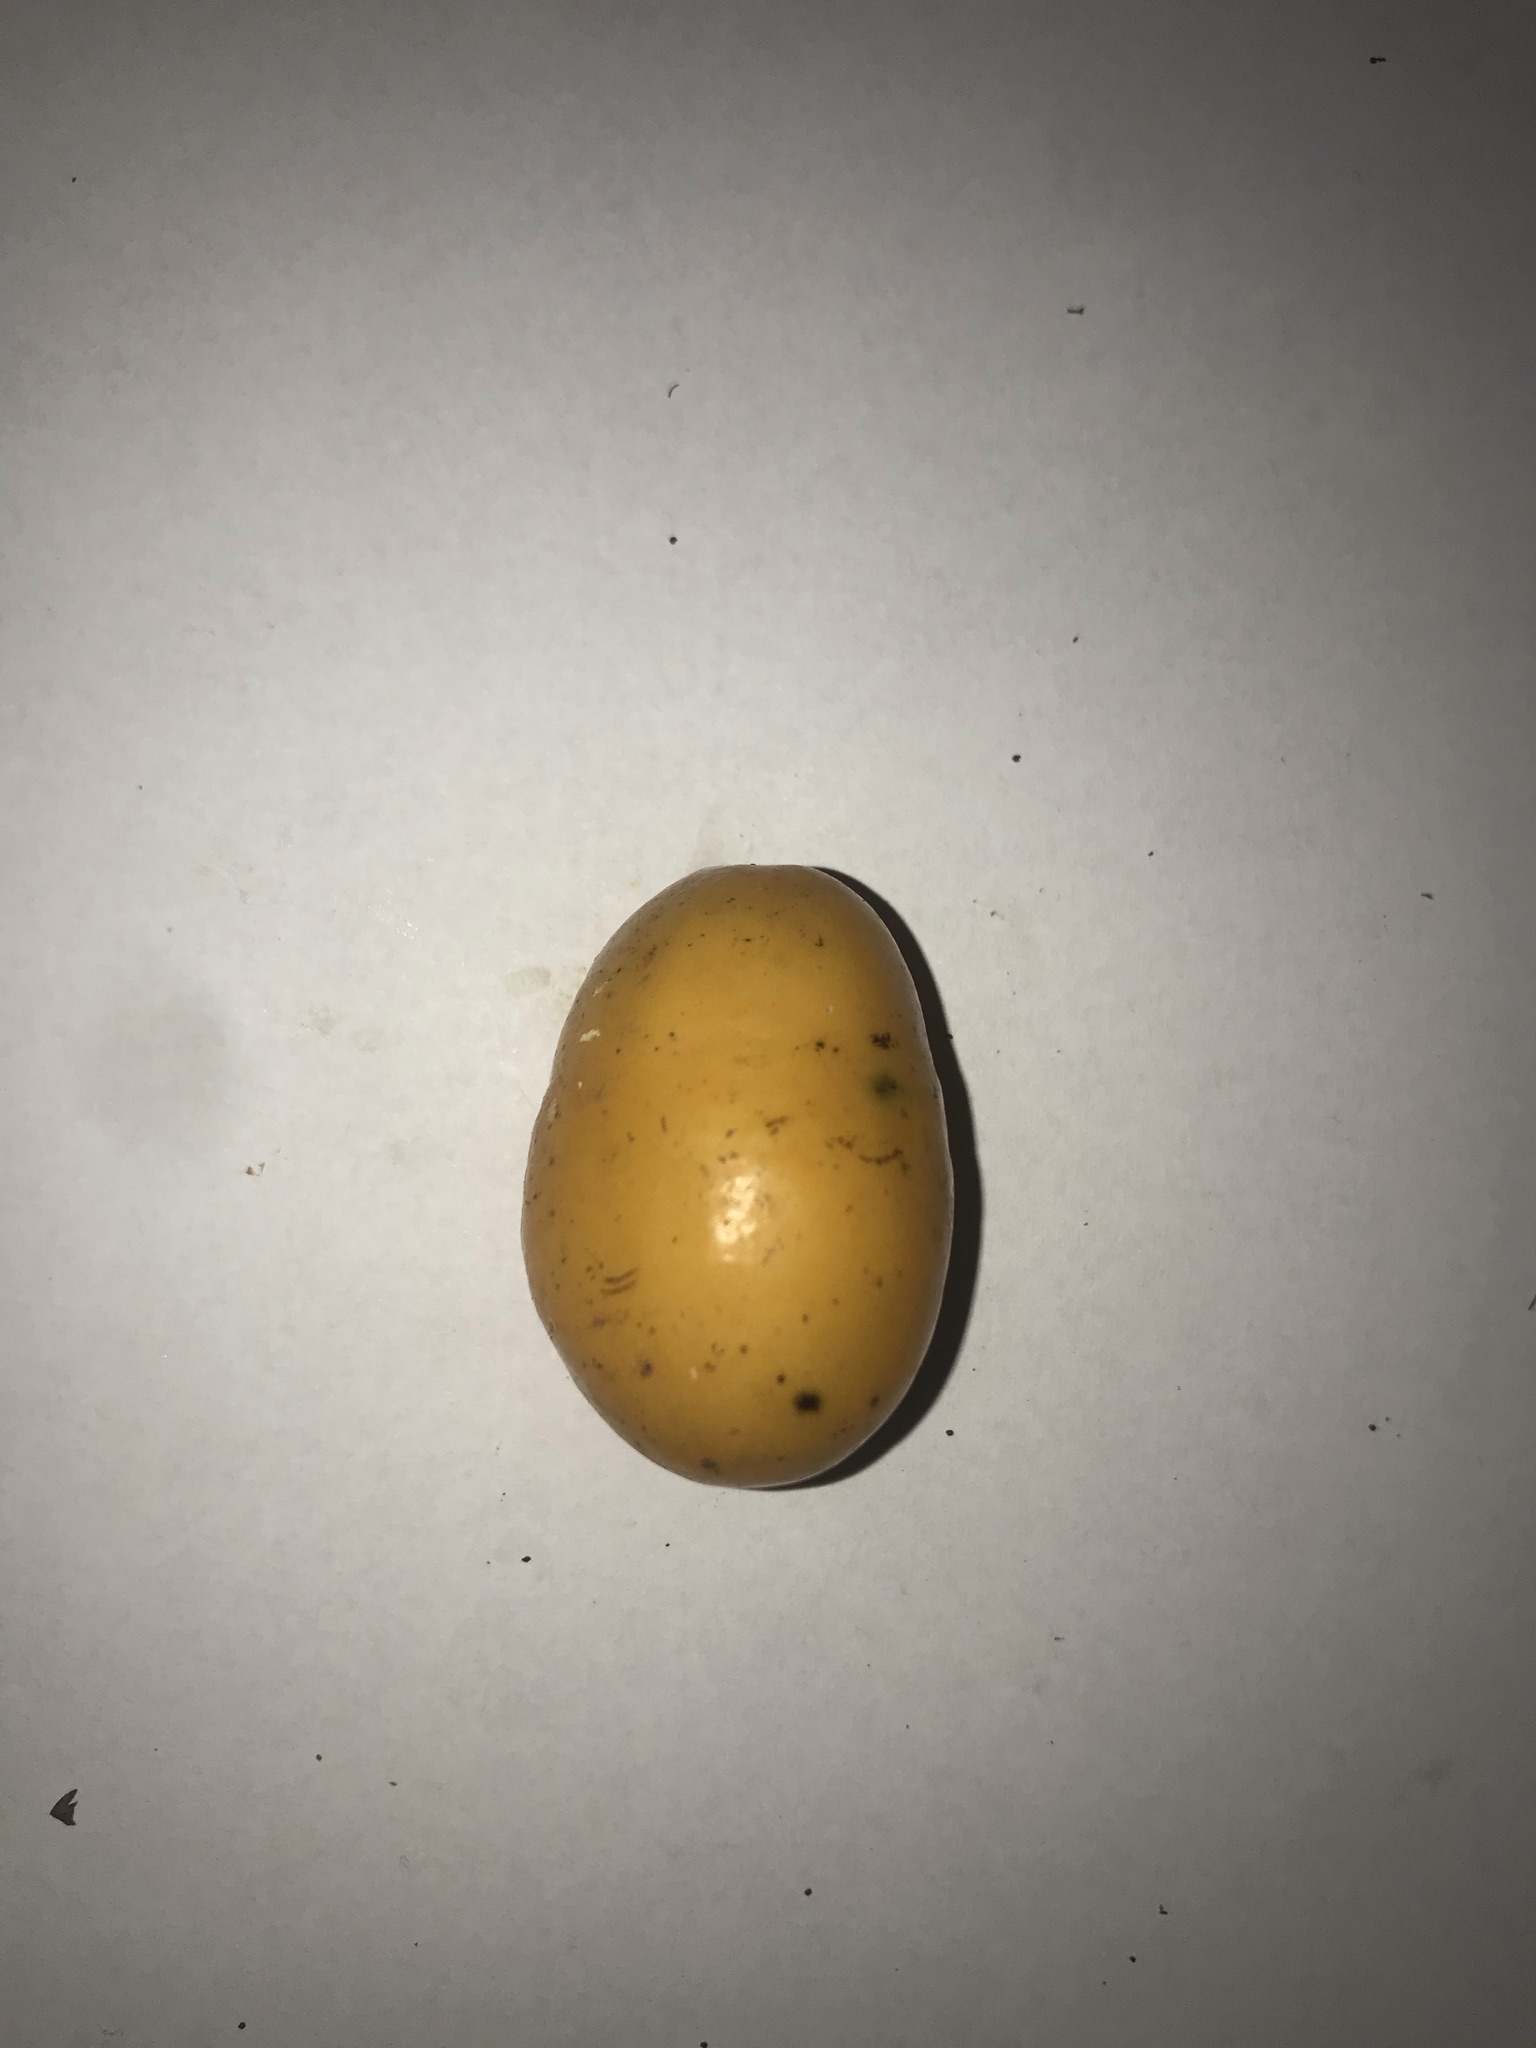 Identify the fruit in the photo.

siriguela
